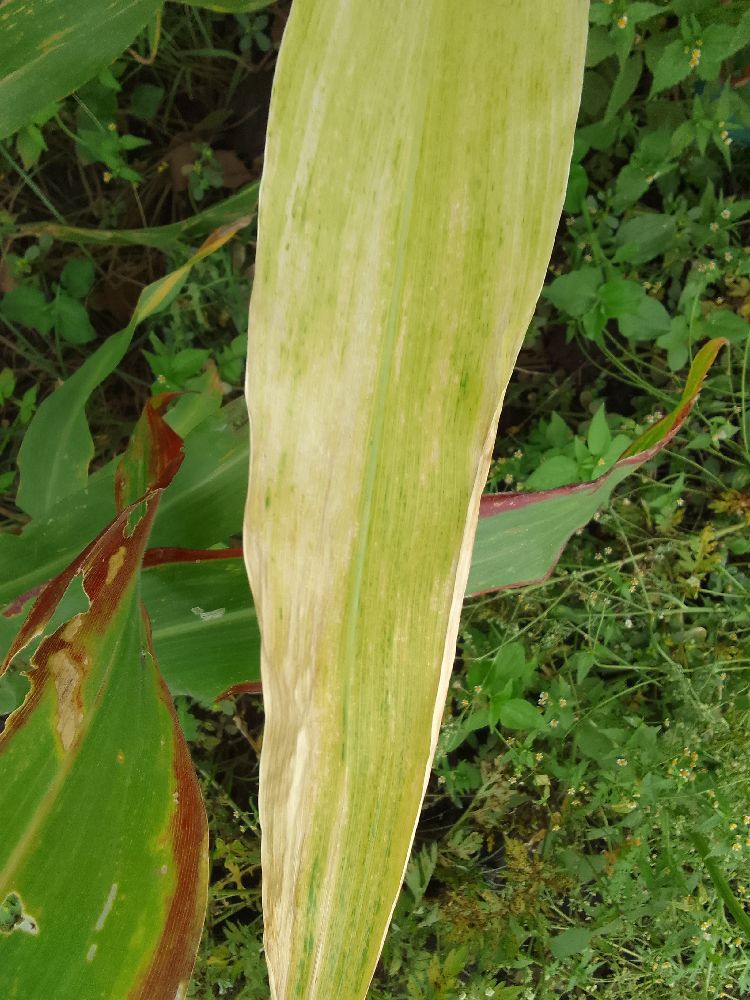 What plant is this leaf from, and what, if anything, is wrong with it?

maize, maize lethal necrosis
